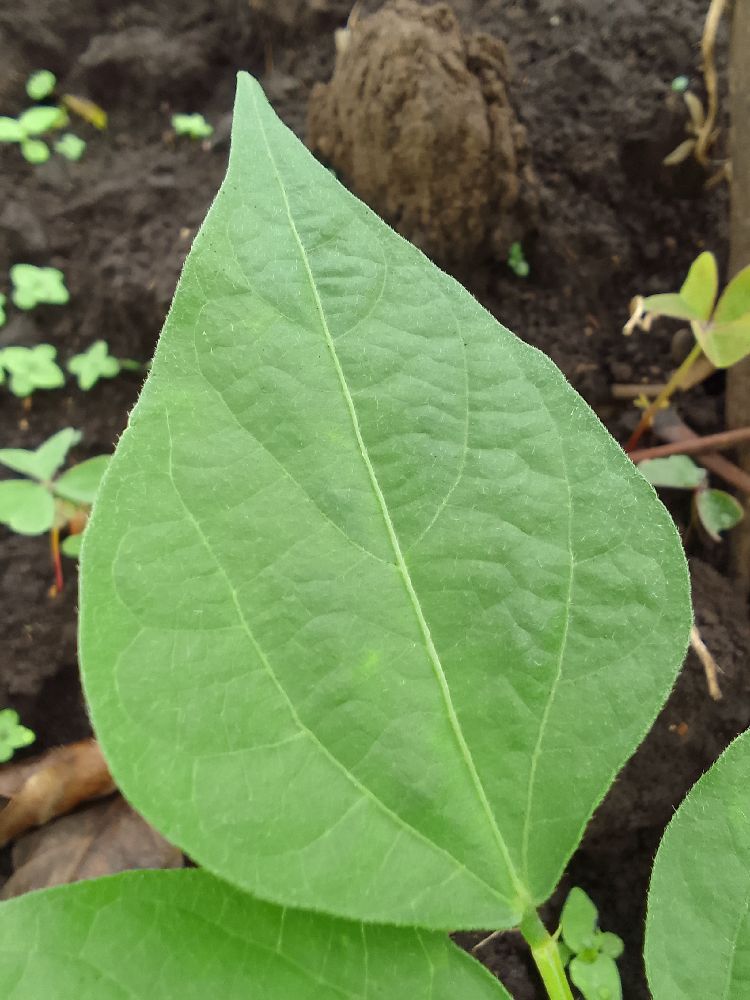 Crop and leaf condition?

common bean, healthy
